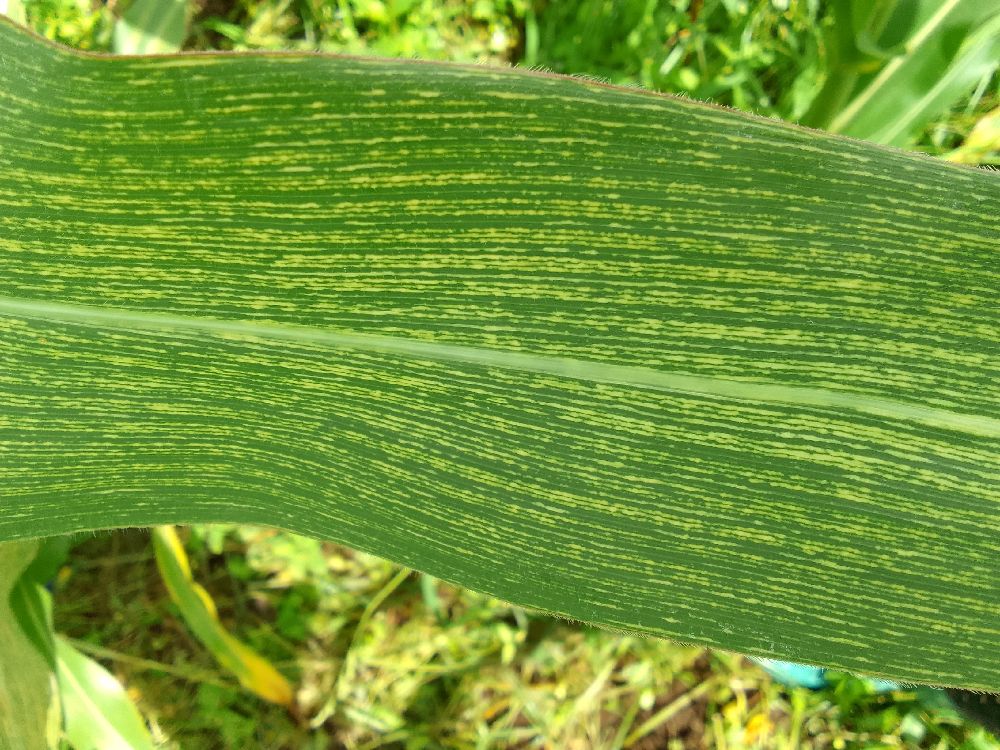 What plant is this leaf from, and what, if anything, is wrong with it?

maize, maize streak virus
